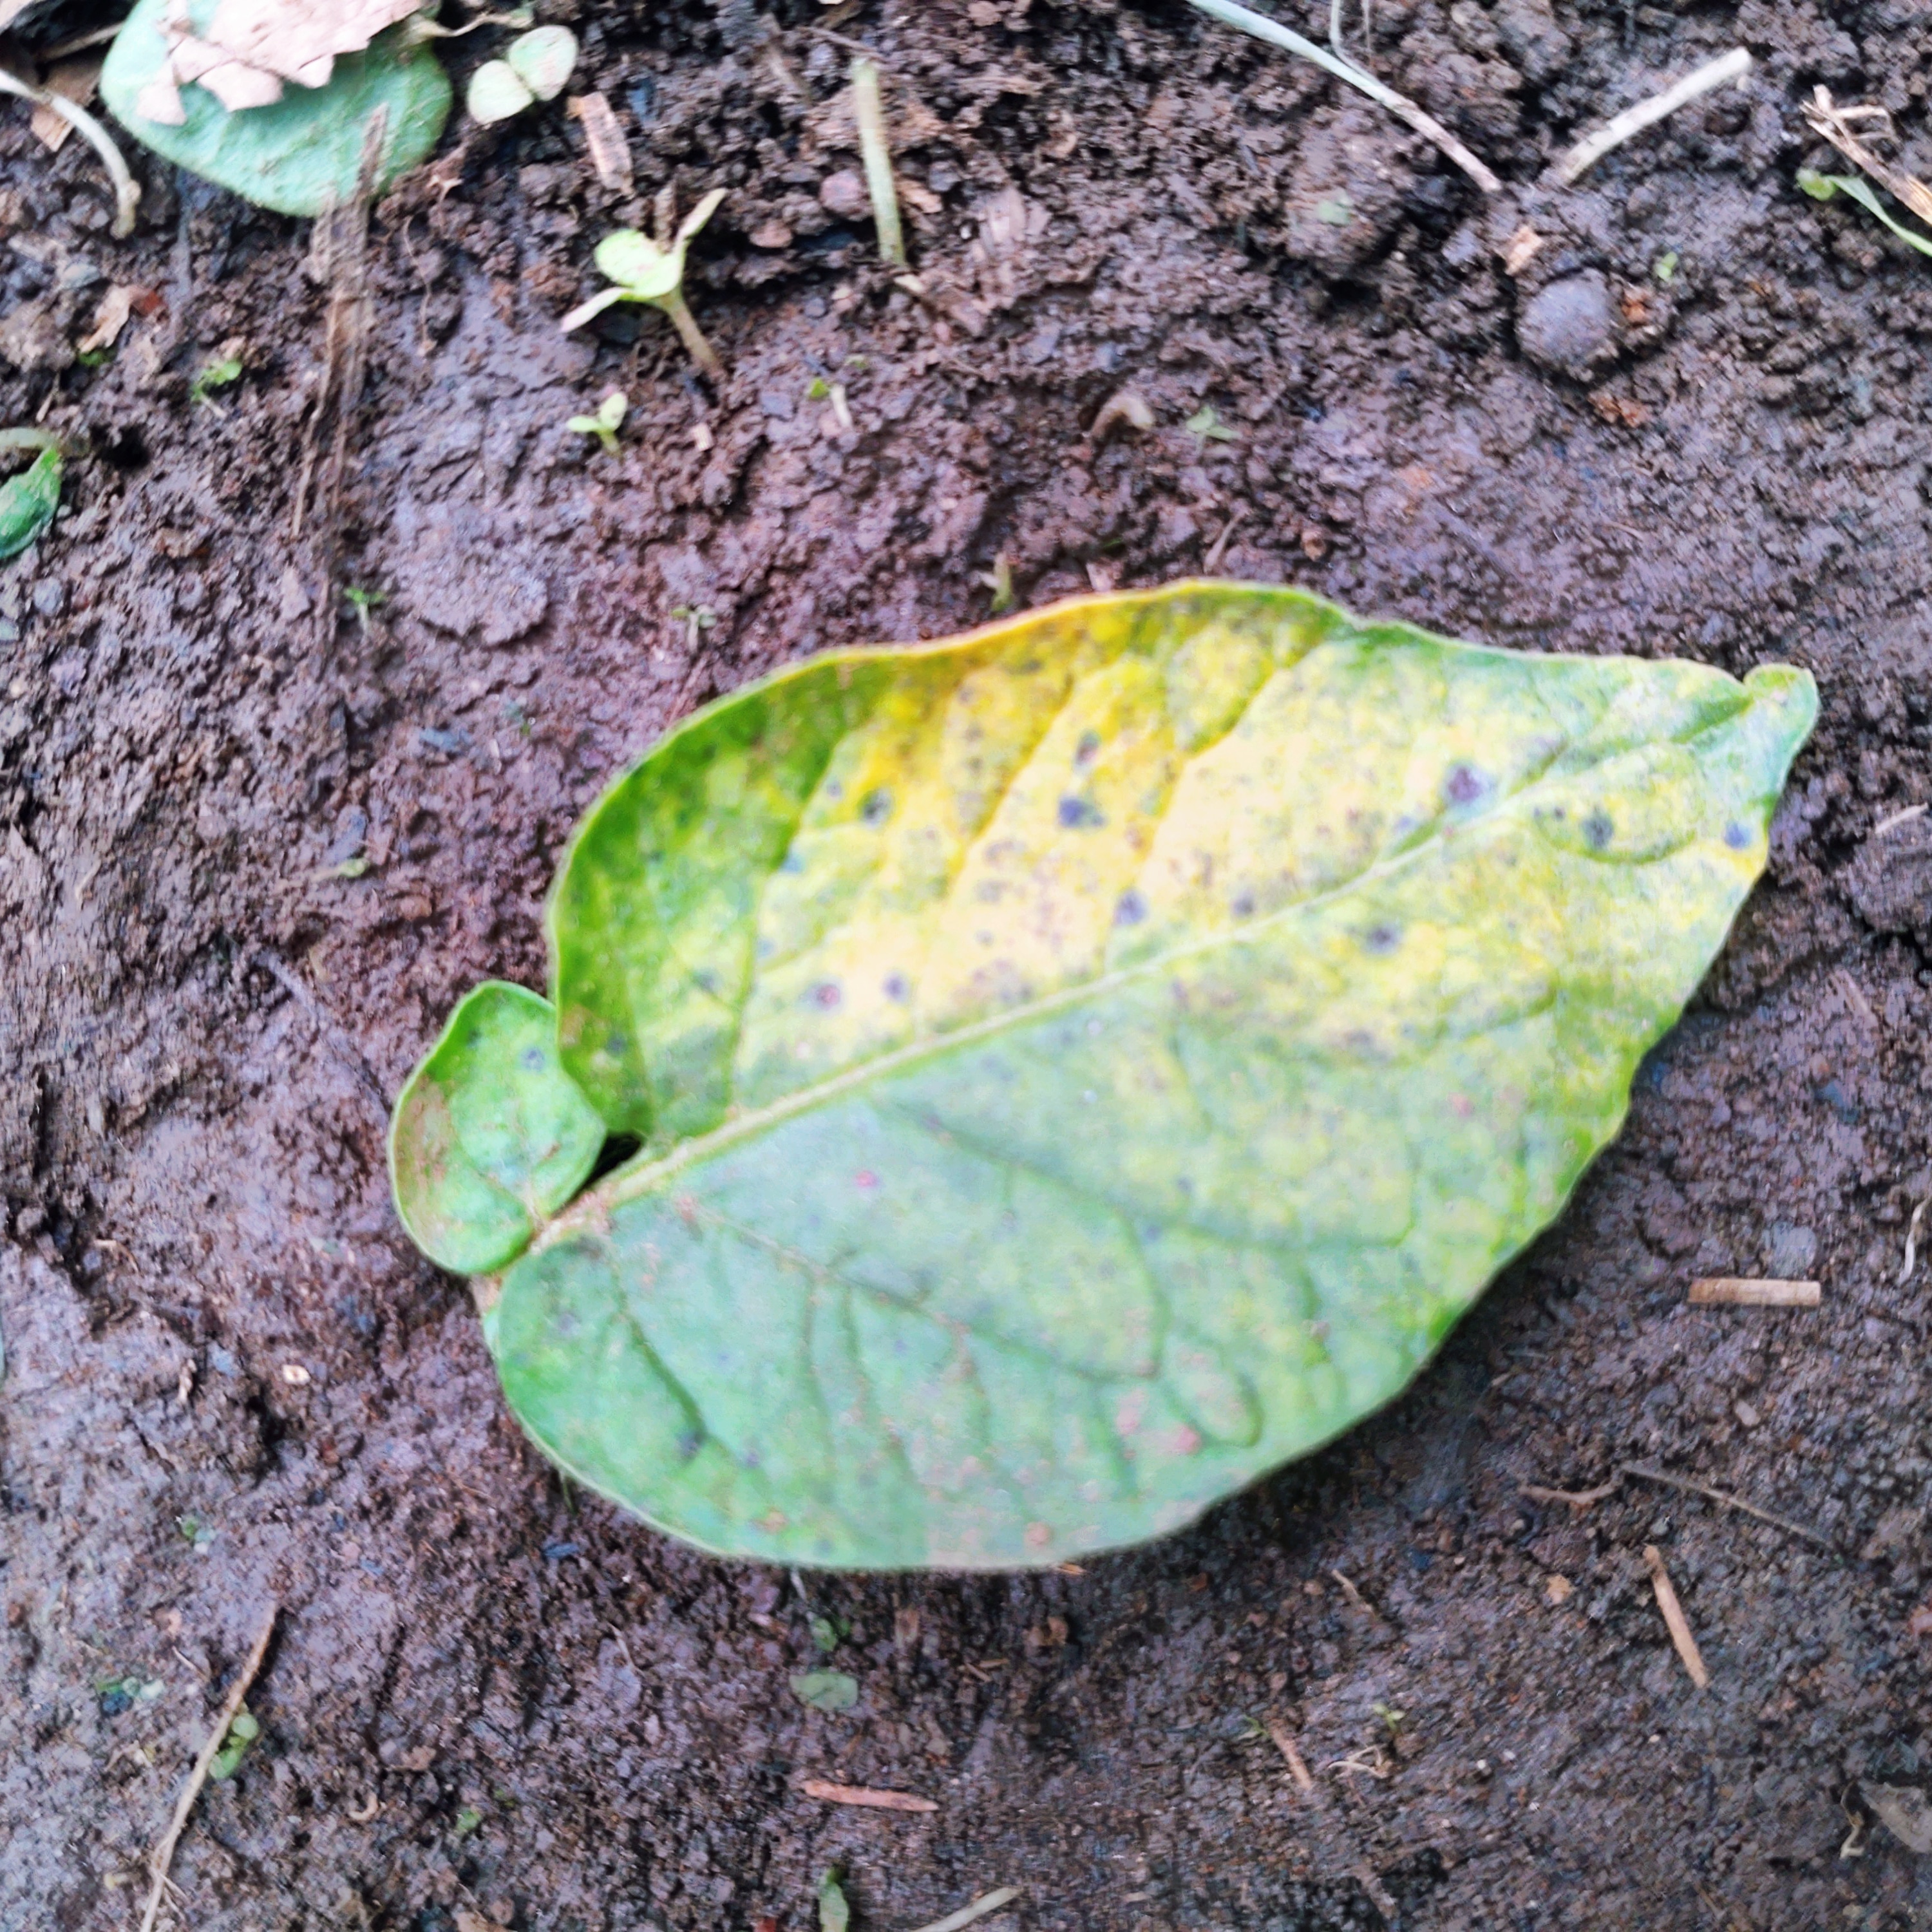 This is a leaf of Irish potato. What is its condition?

late blight
